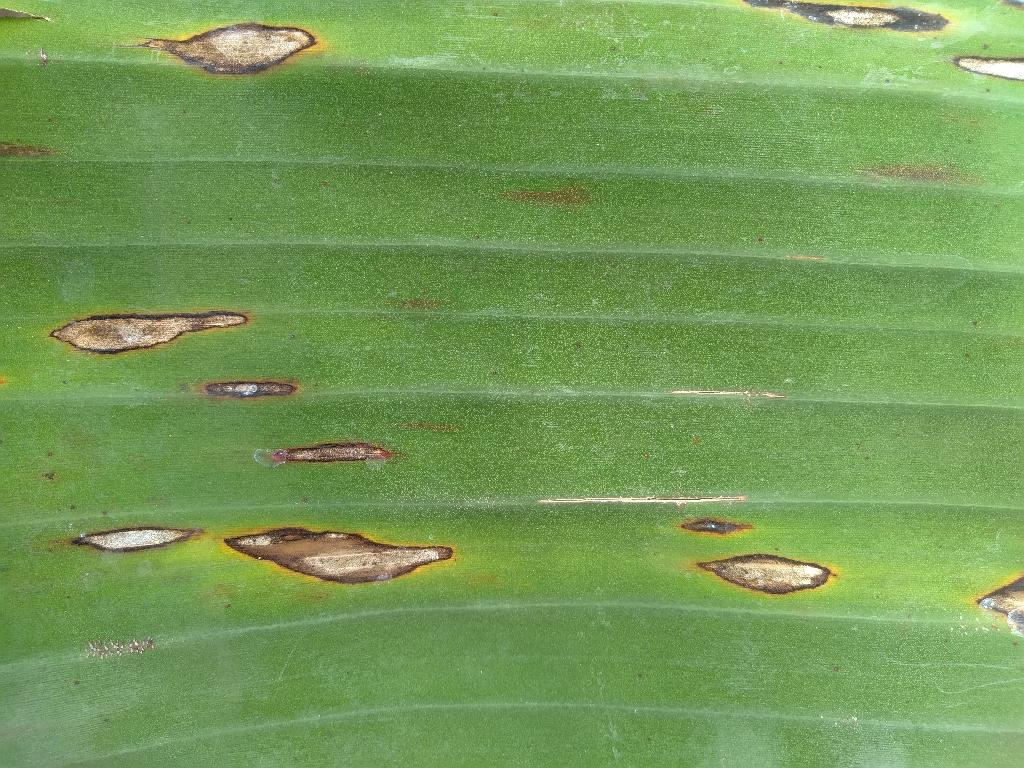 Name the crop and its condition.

banana, black sigatoka
